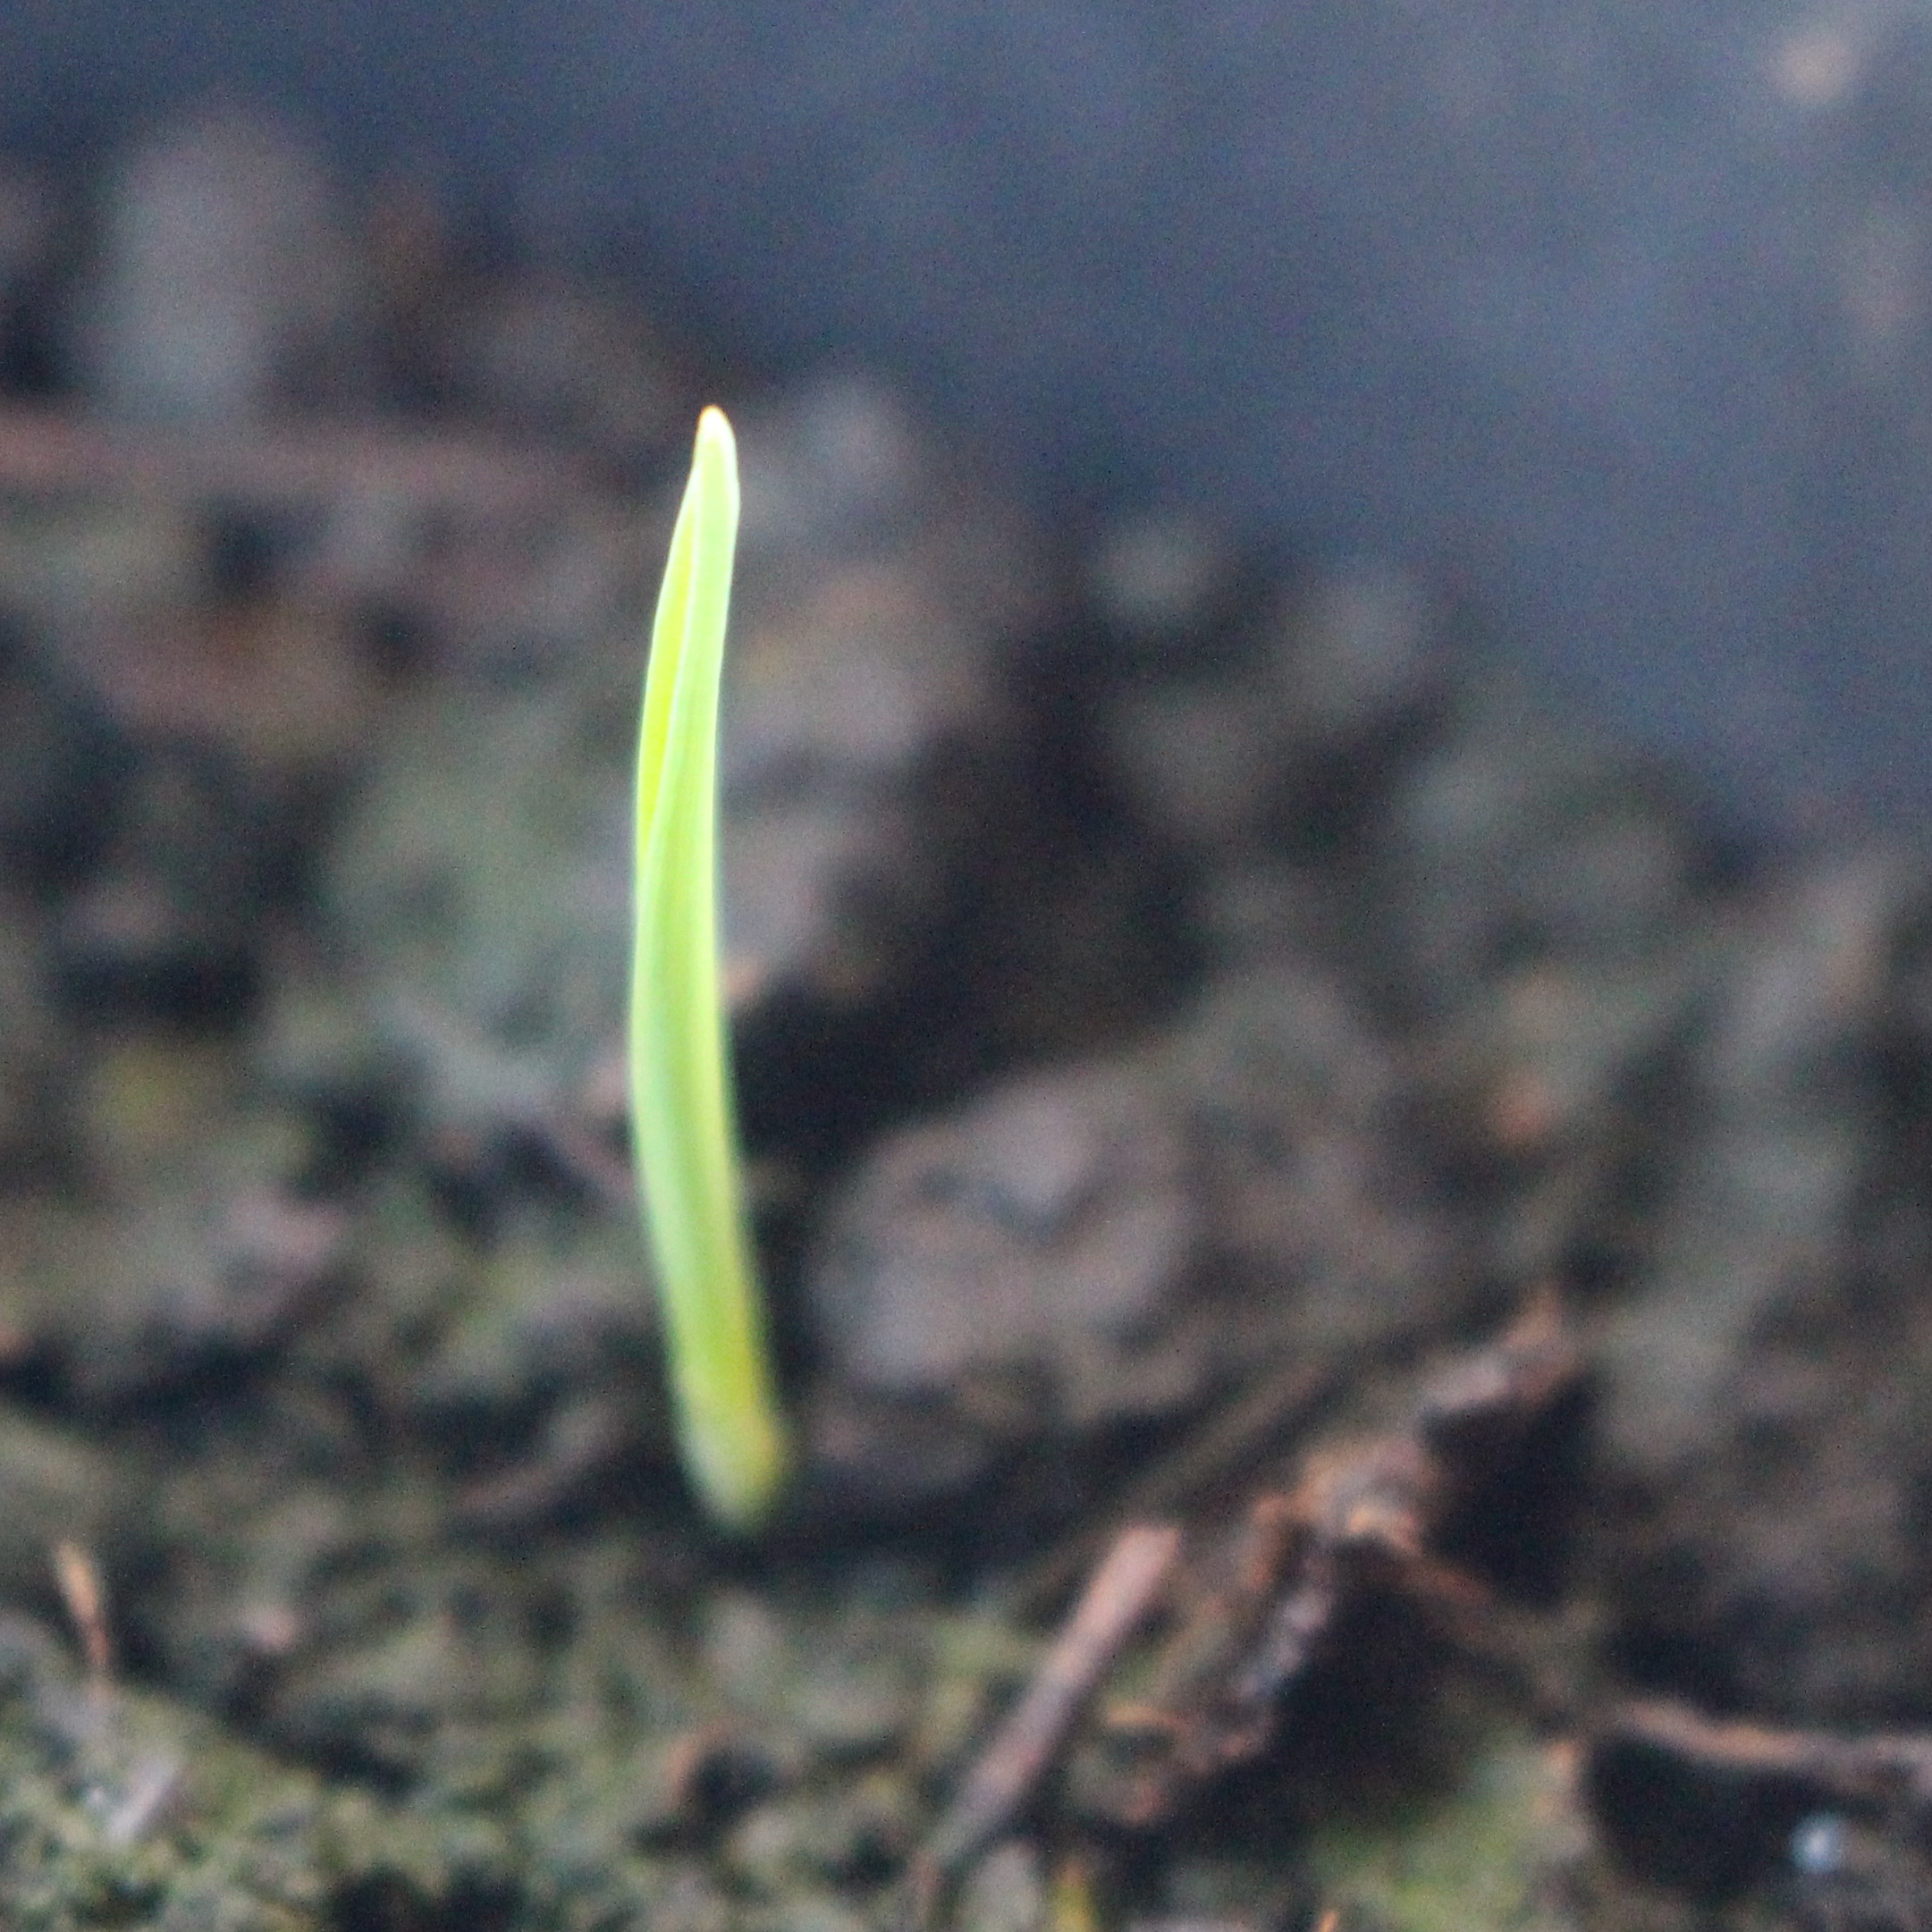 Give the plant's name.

Avena sterilis
